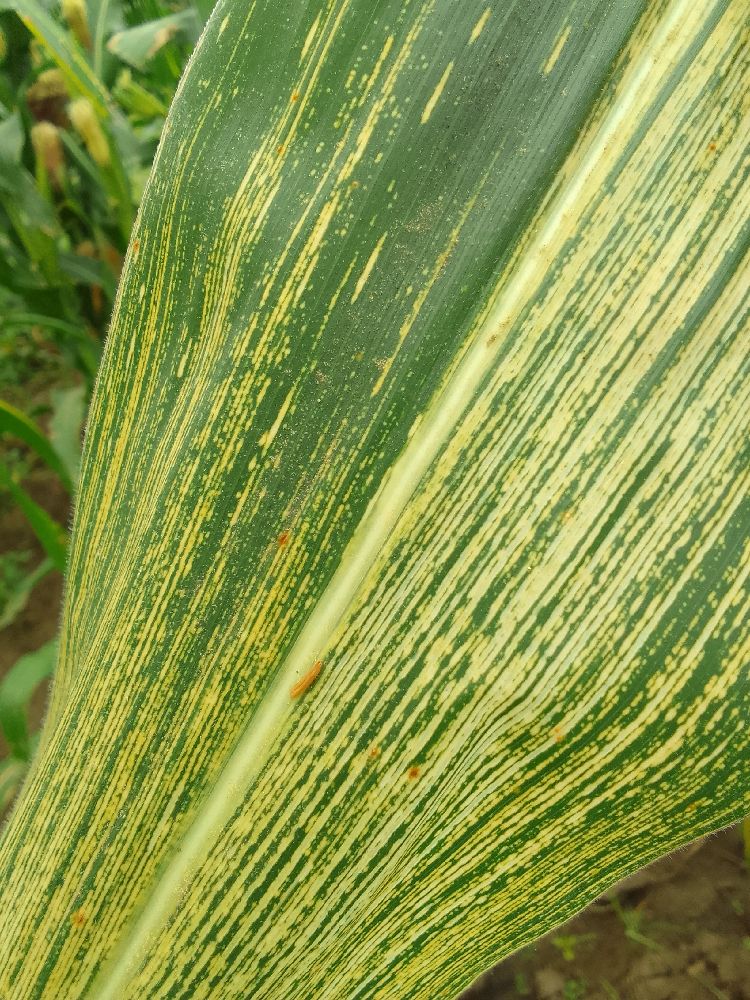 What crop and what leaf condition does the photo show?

maize, maize streak virus
